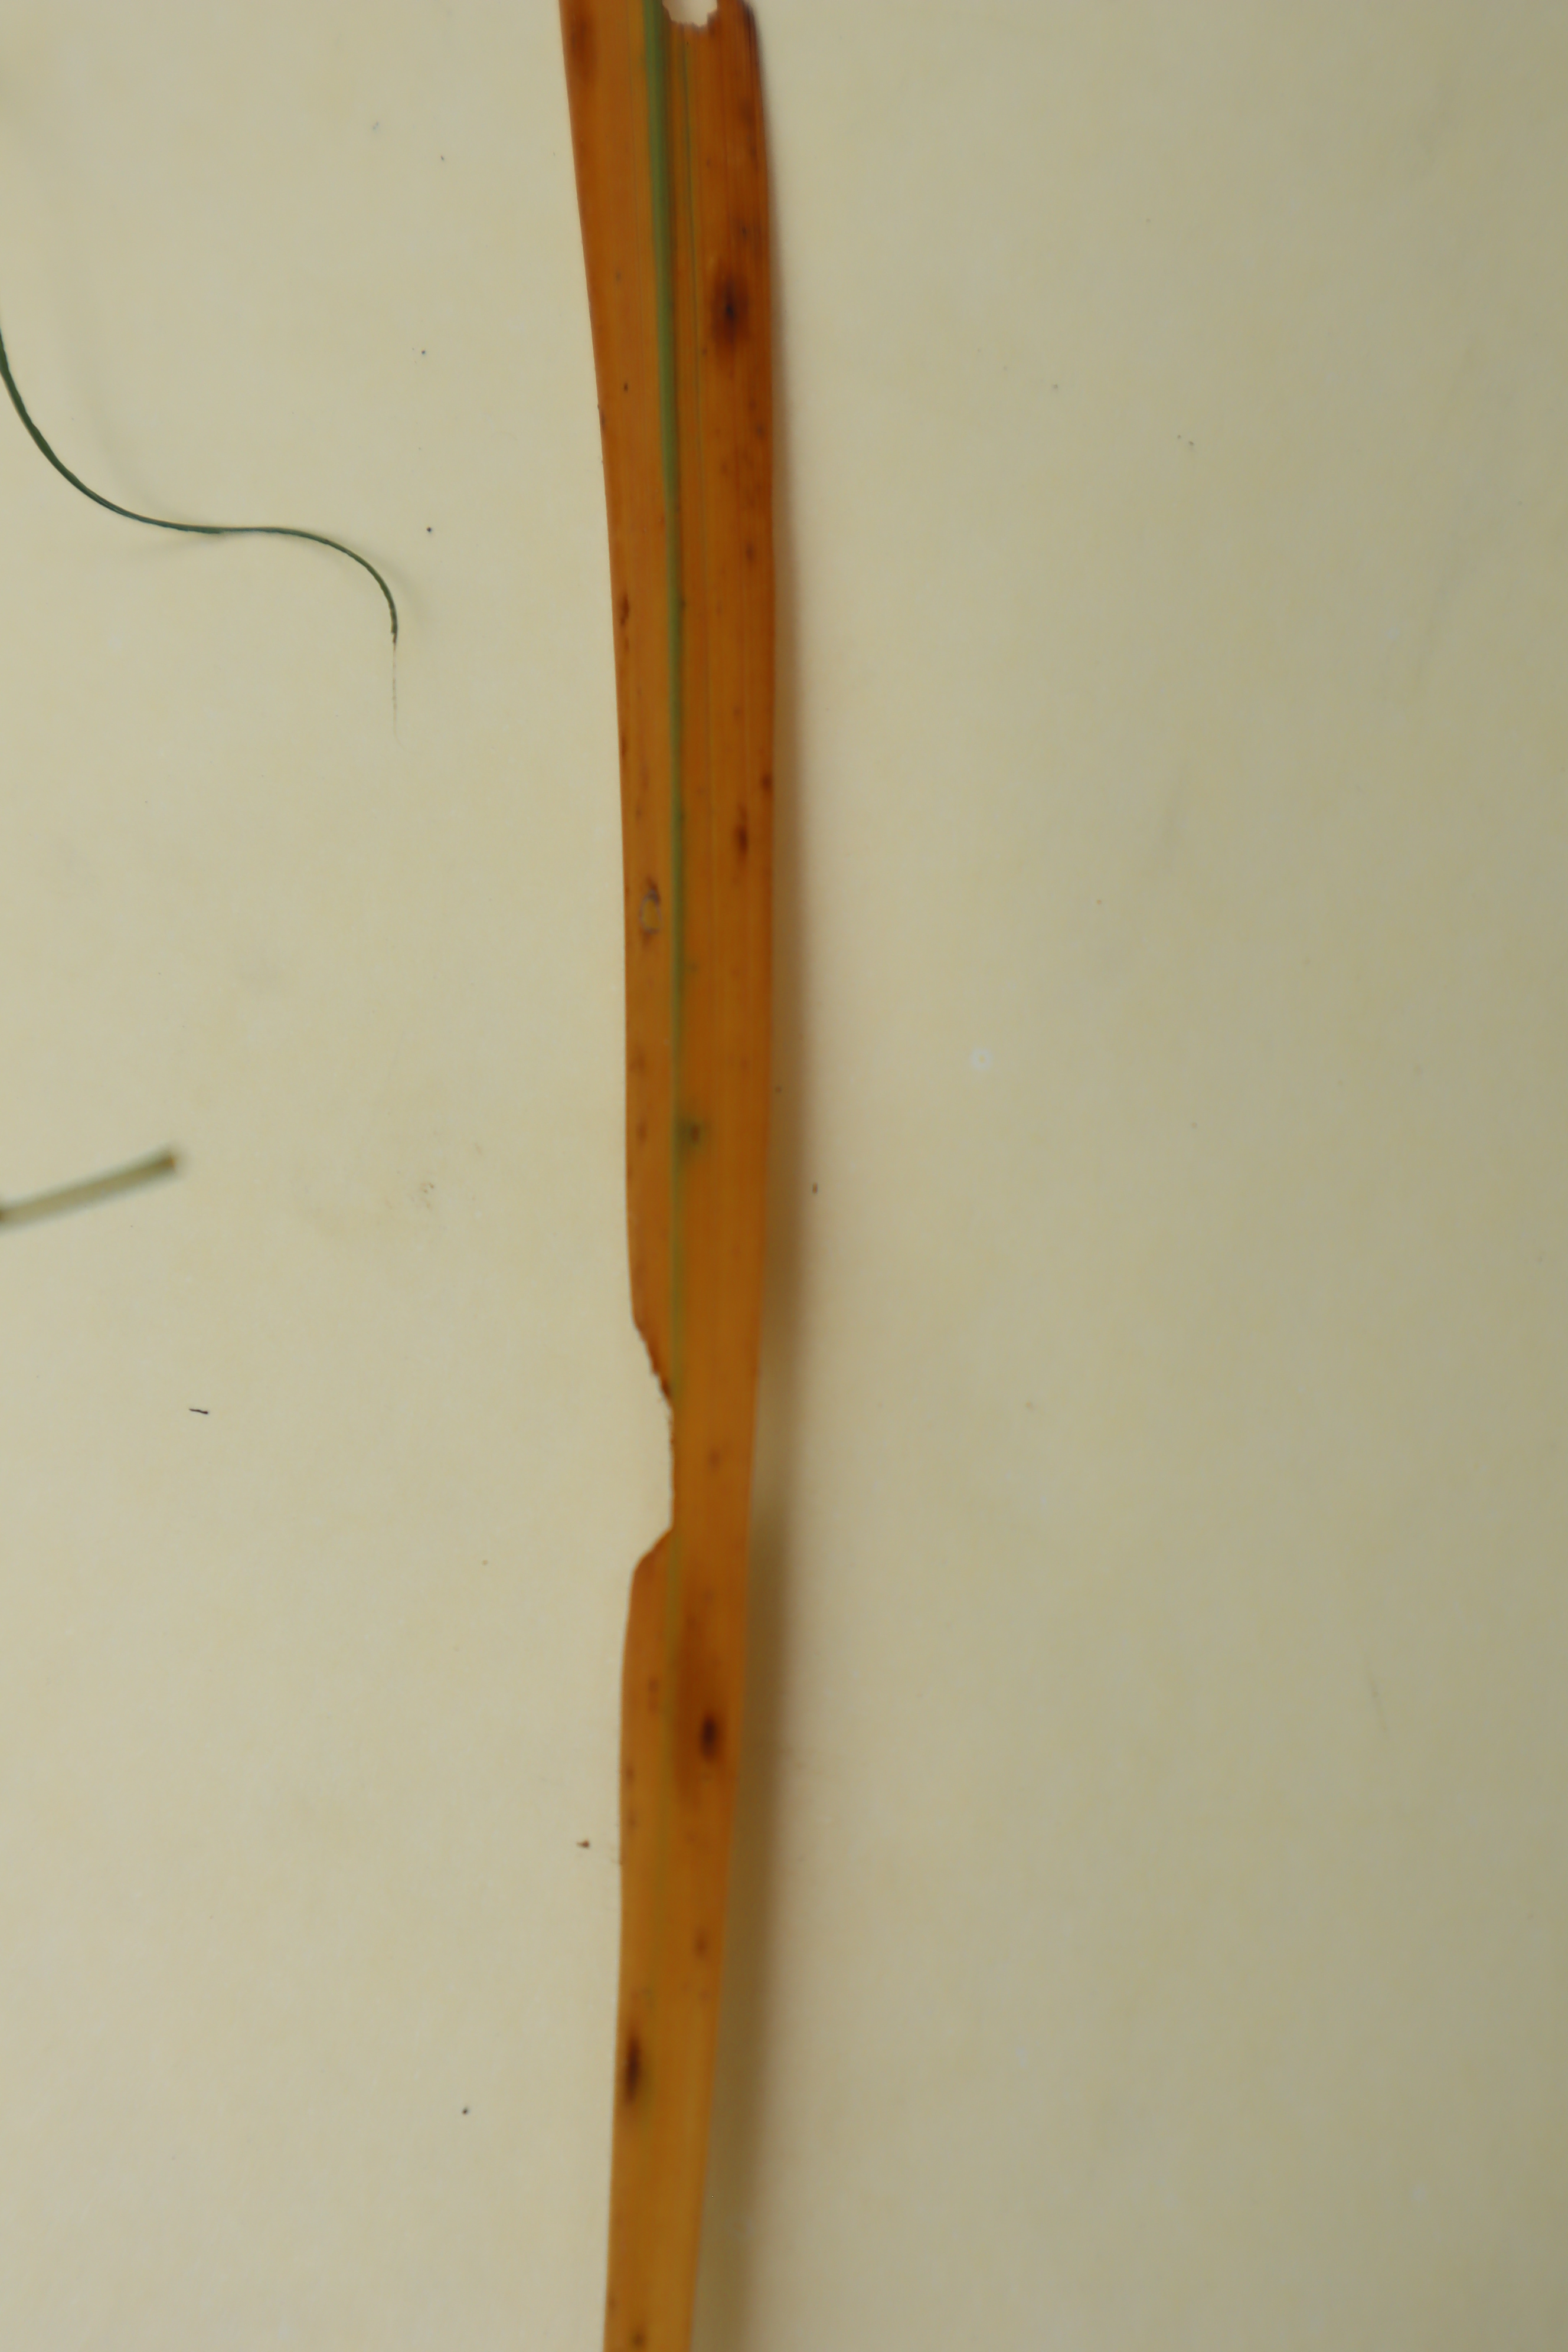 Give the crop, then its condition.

rice, tungro virus disease
